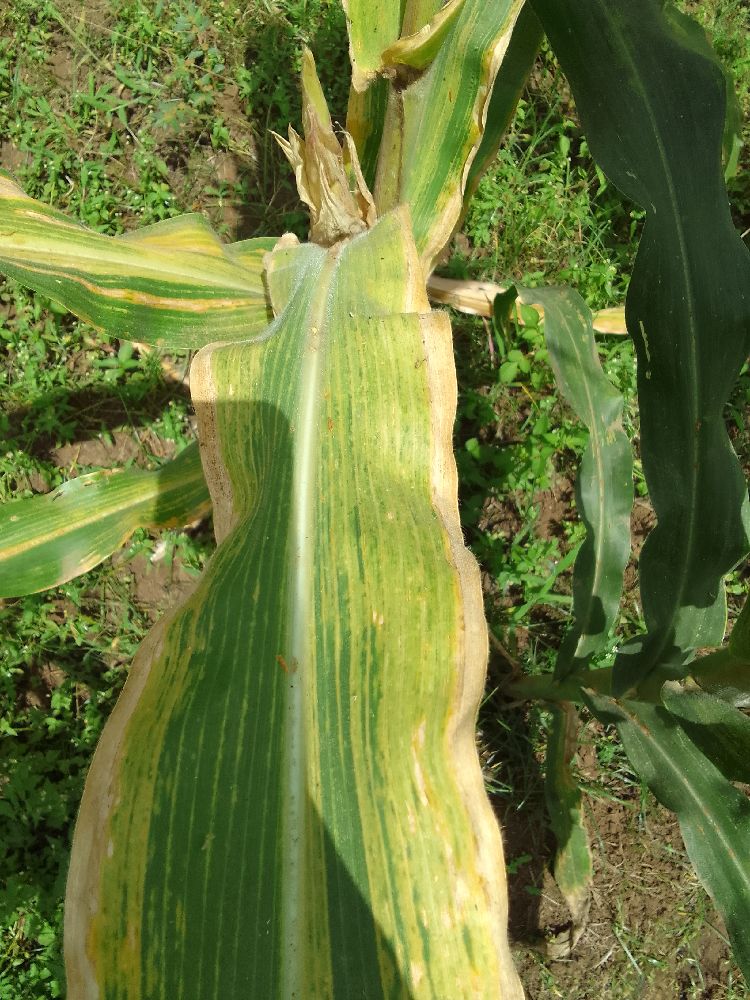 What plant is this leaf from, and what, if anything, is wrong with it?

maize, maize lethal necrosis
